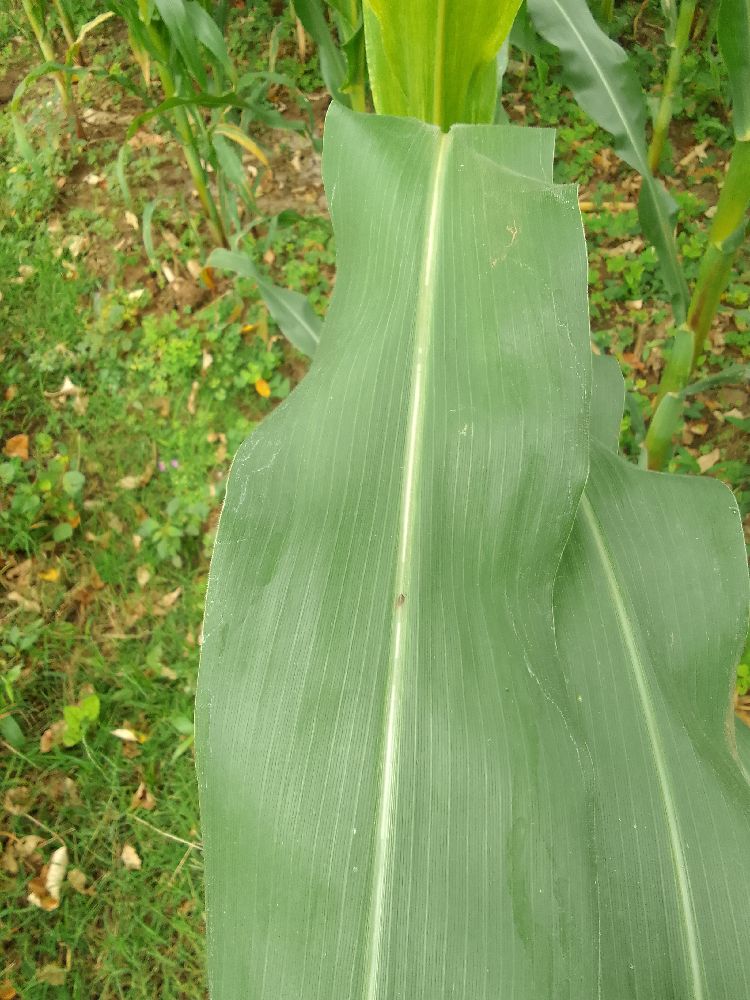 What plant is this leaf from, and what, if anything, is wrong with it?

maize, healthy
